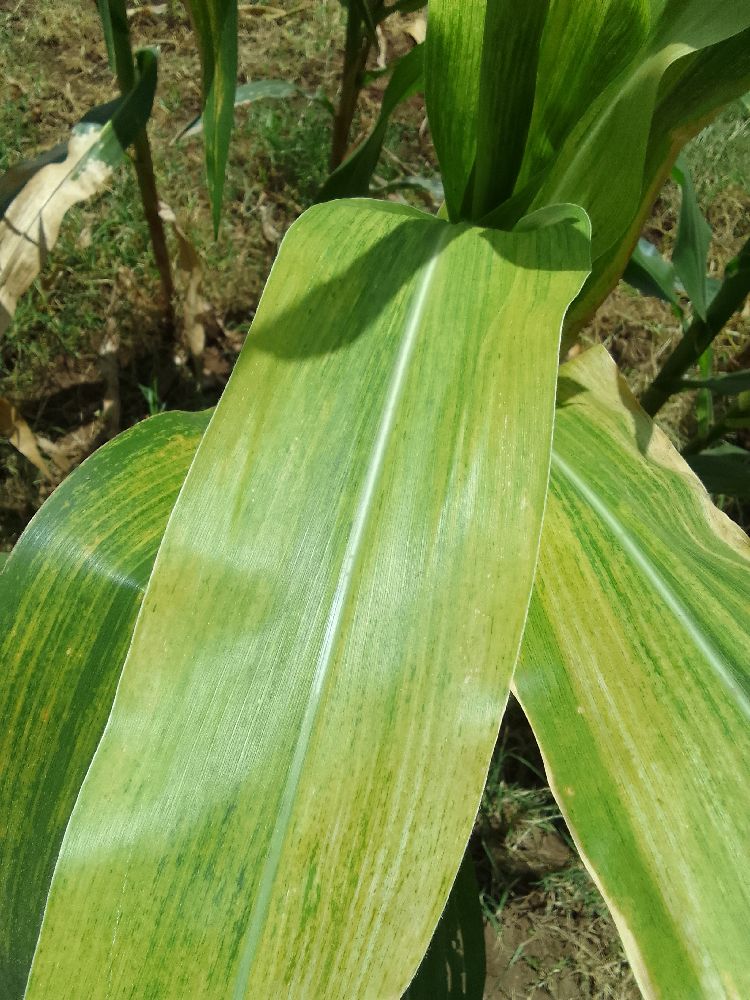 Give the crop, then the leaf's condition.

maize, maize lethal necrosis
